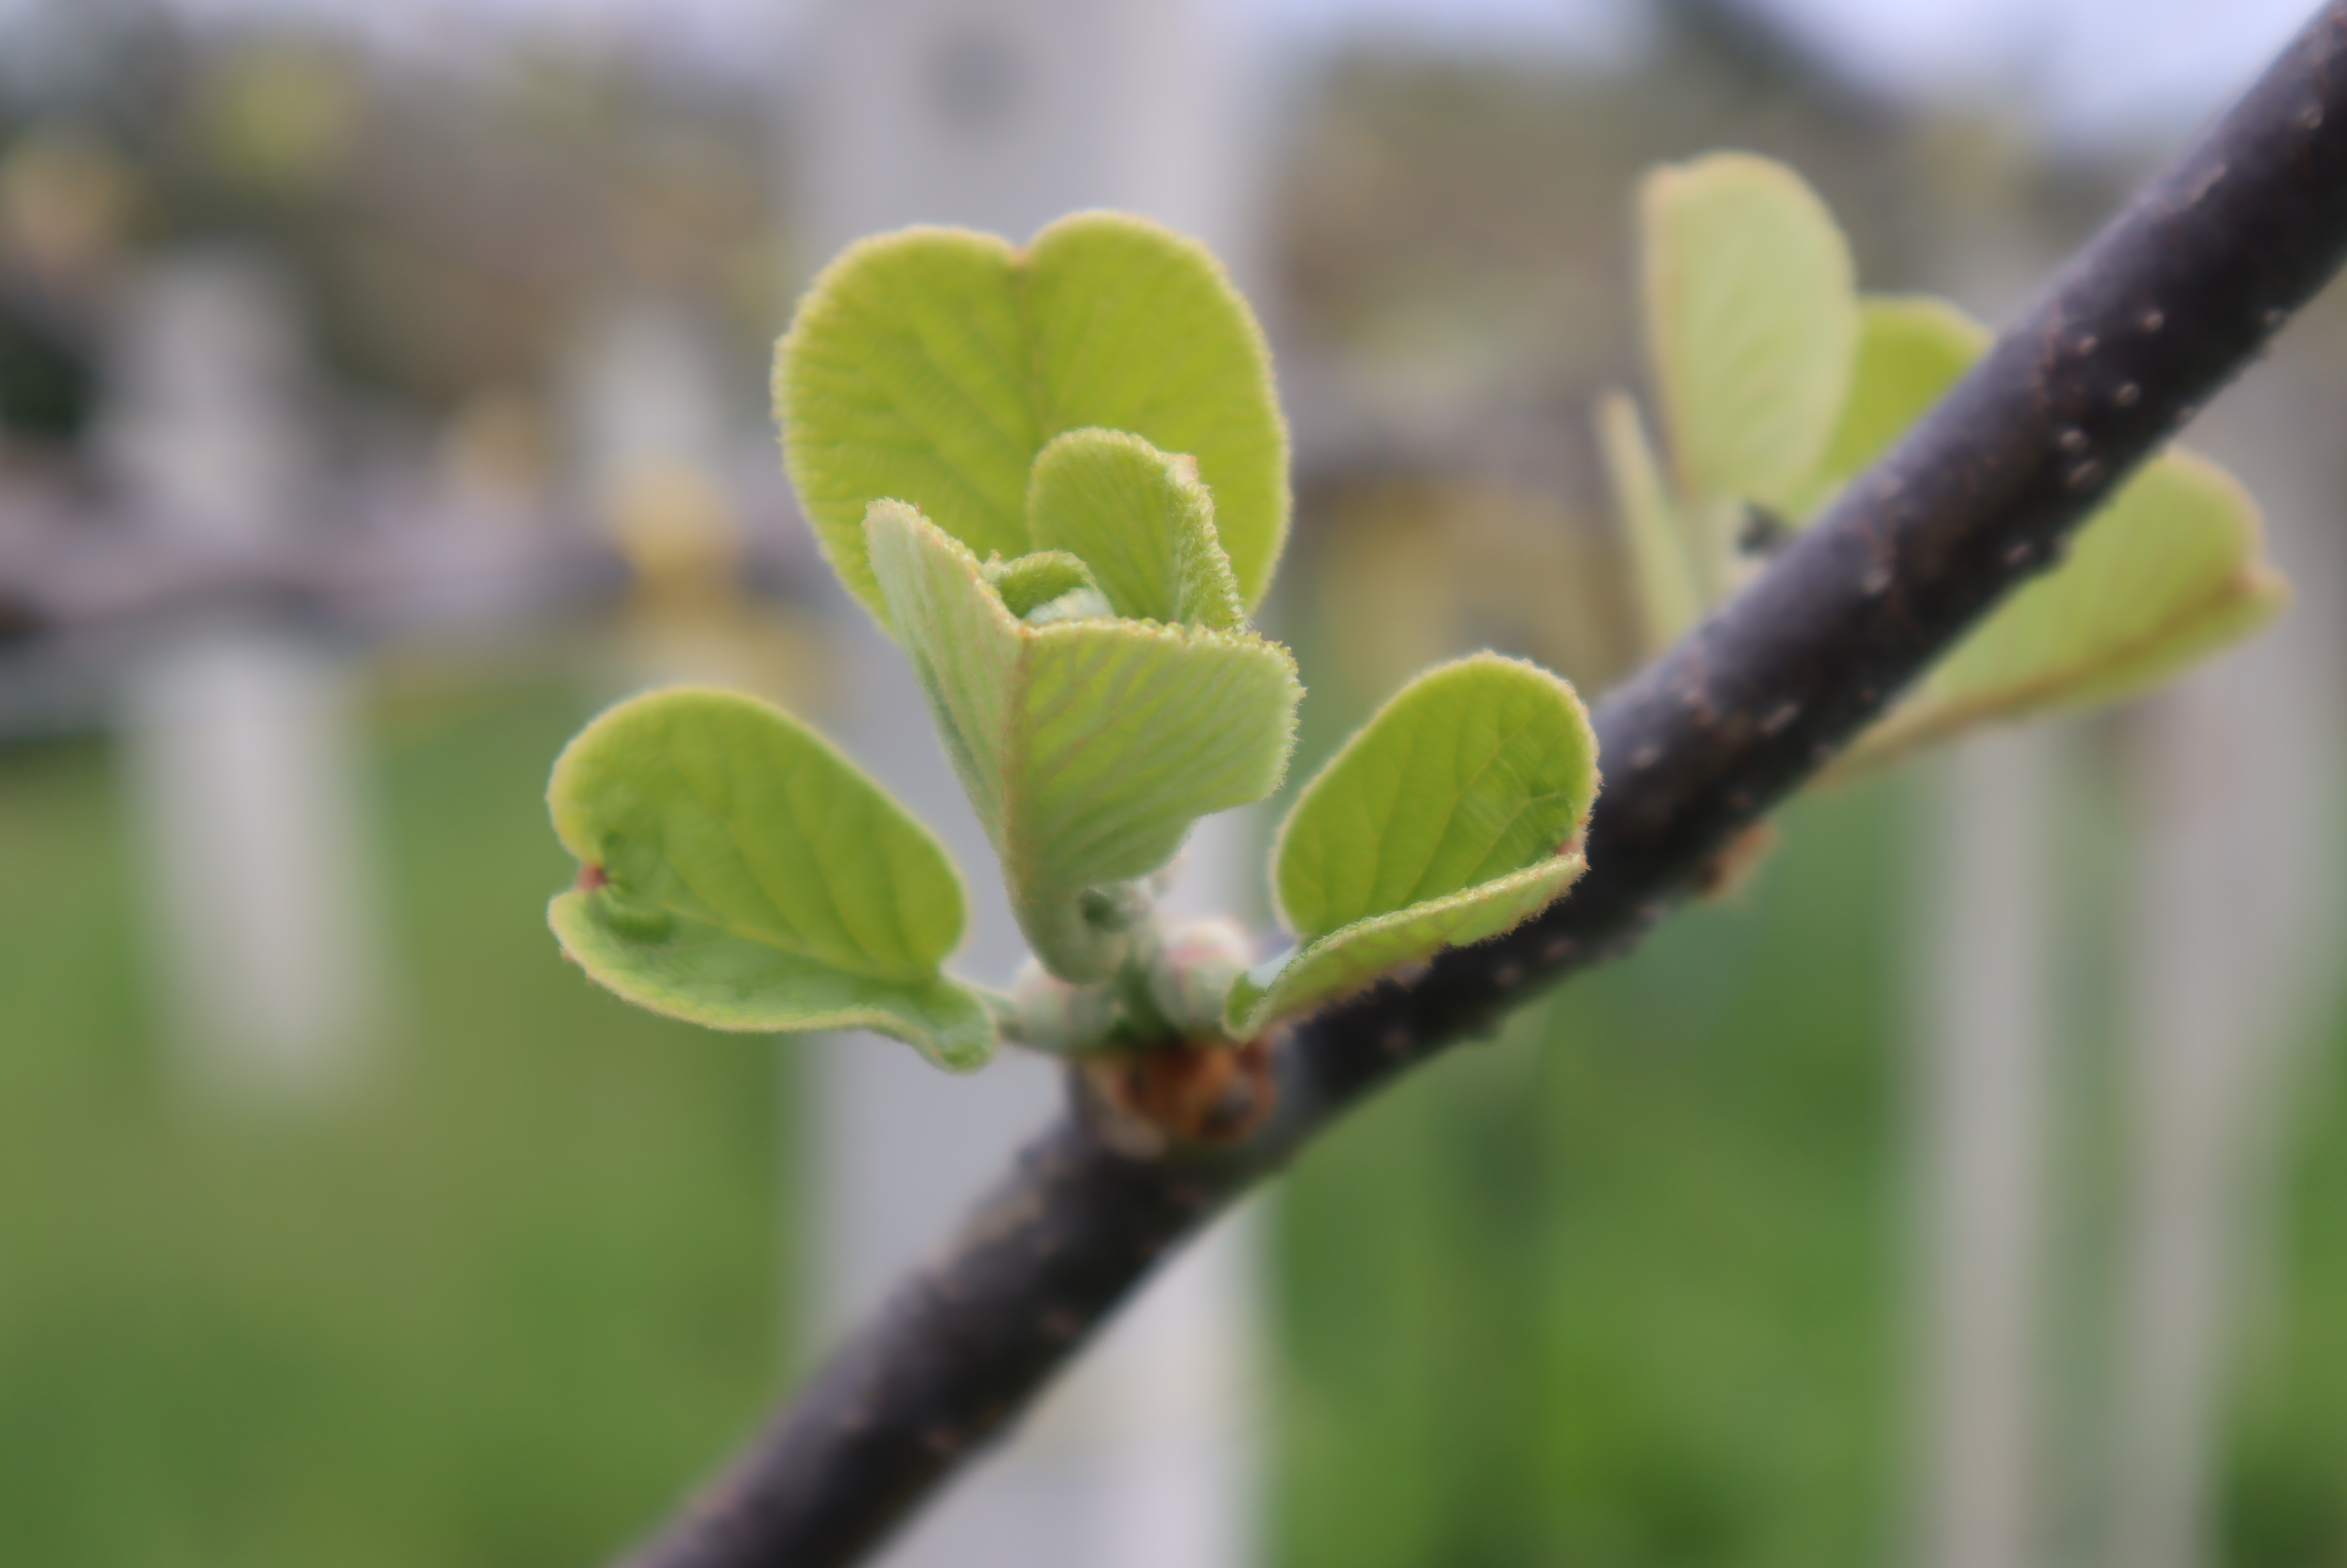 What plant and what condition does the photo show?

kiwi, healthy
